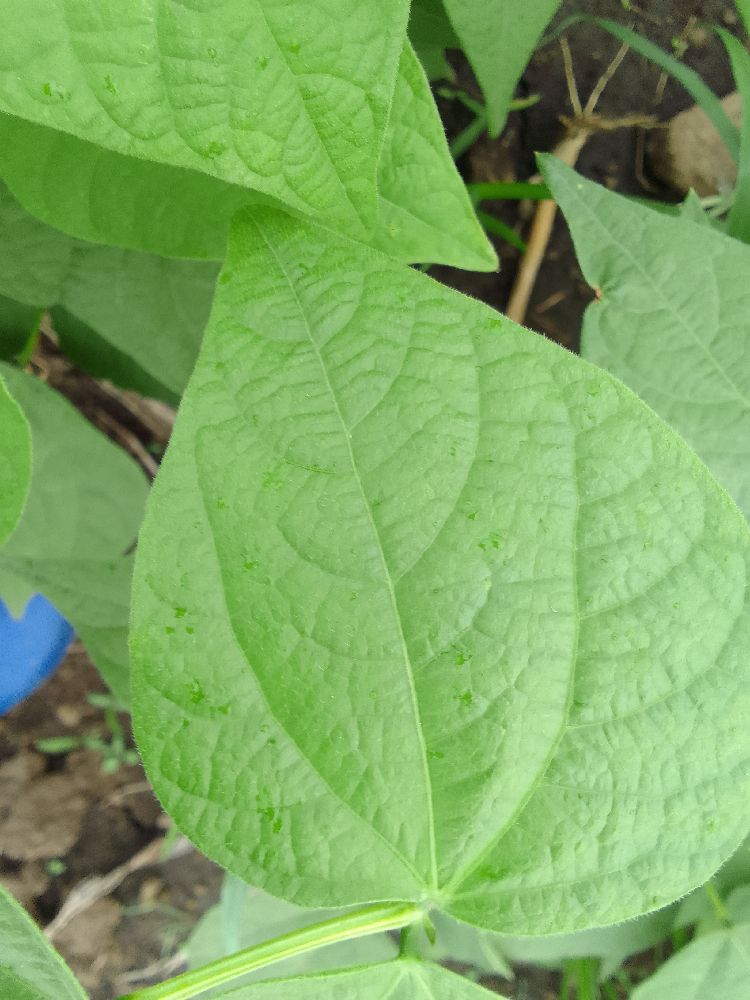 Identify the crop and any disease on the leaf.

common bean, healthy
